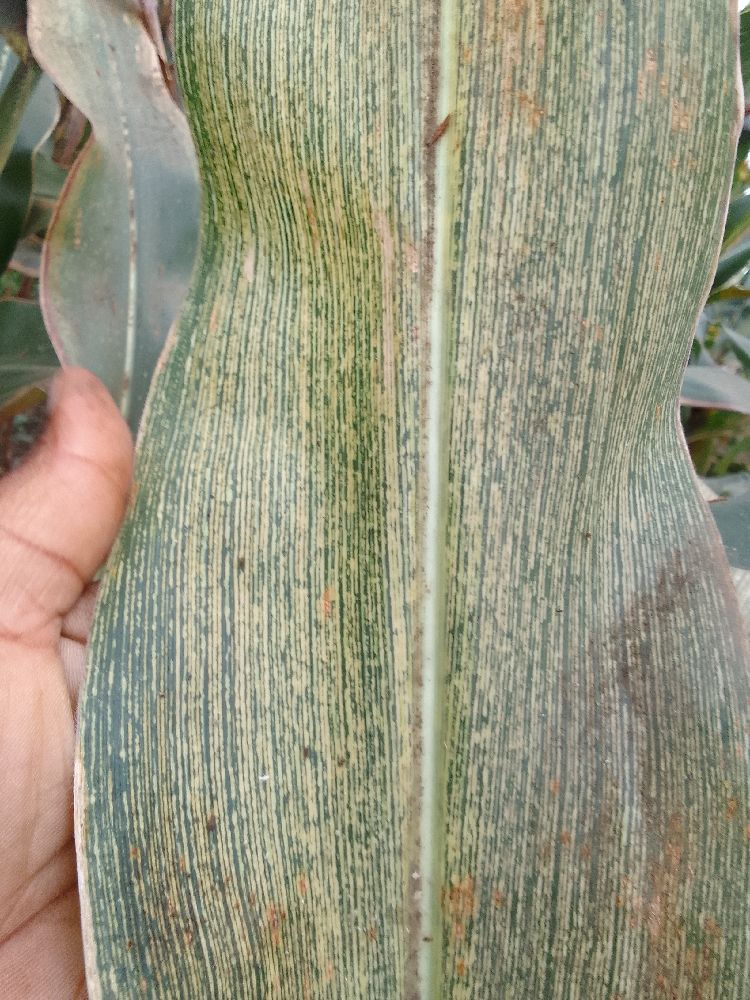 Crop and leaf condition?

maize, maize streak virus
